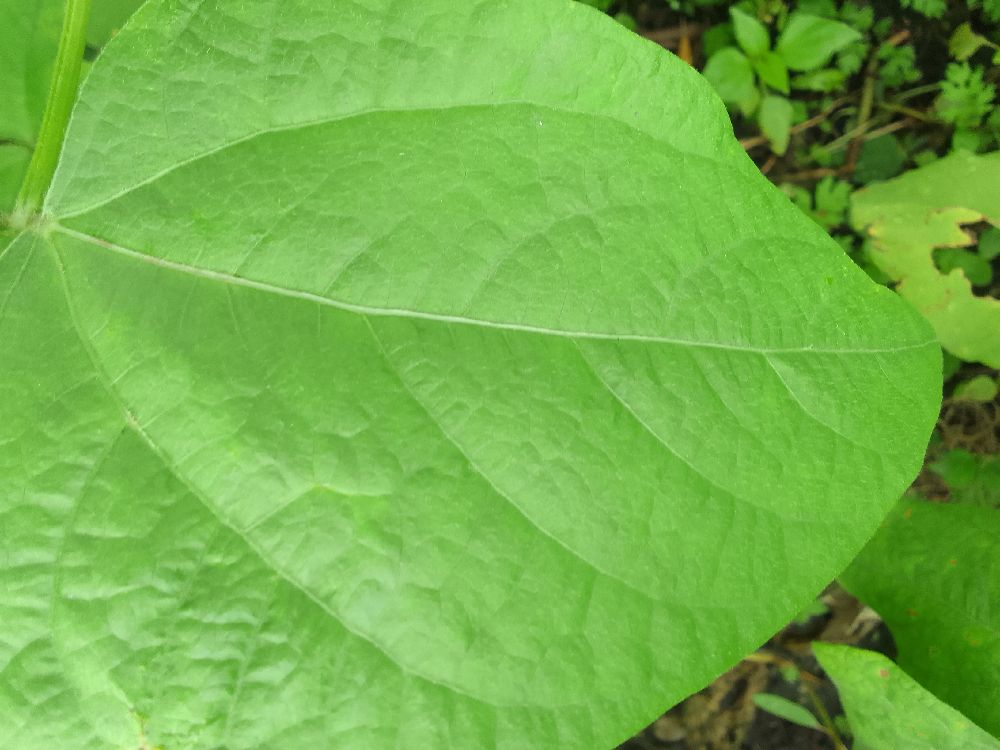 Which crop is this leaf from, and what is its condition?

common bean, healthy
